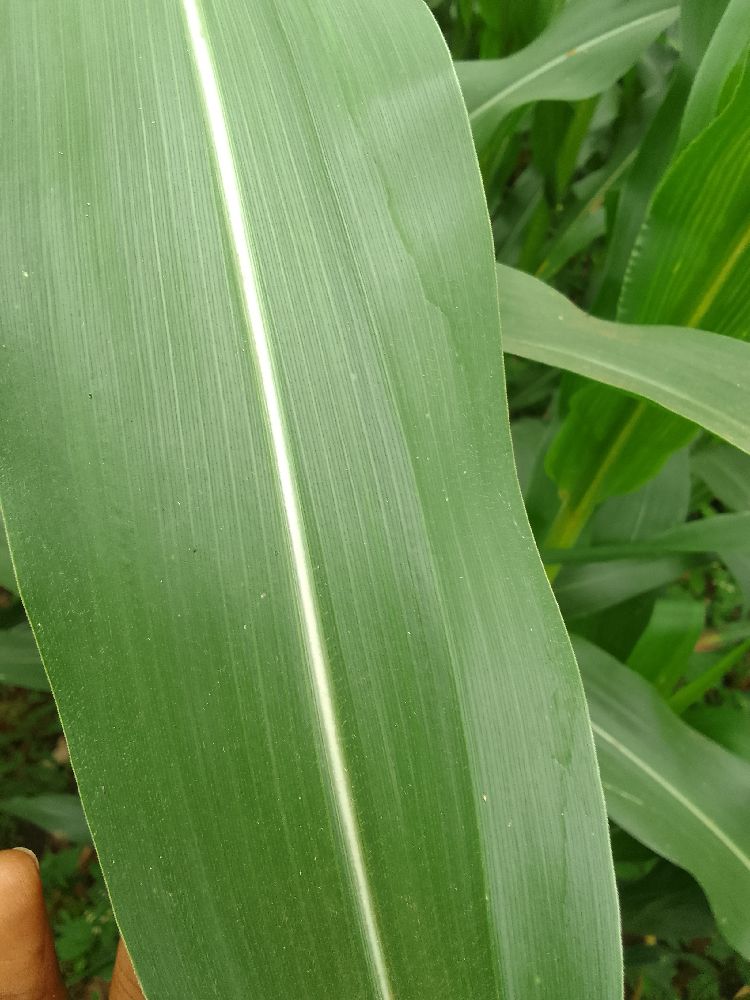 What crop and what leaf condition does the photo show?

maize, healthy
